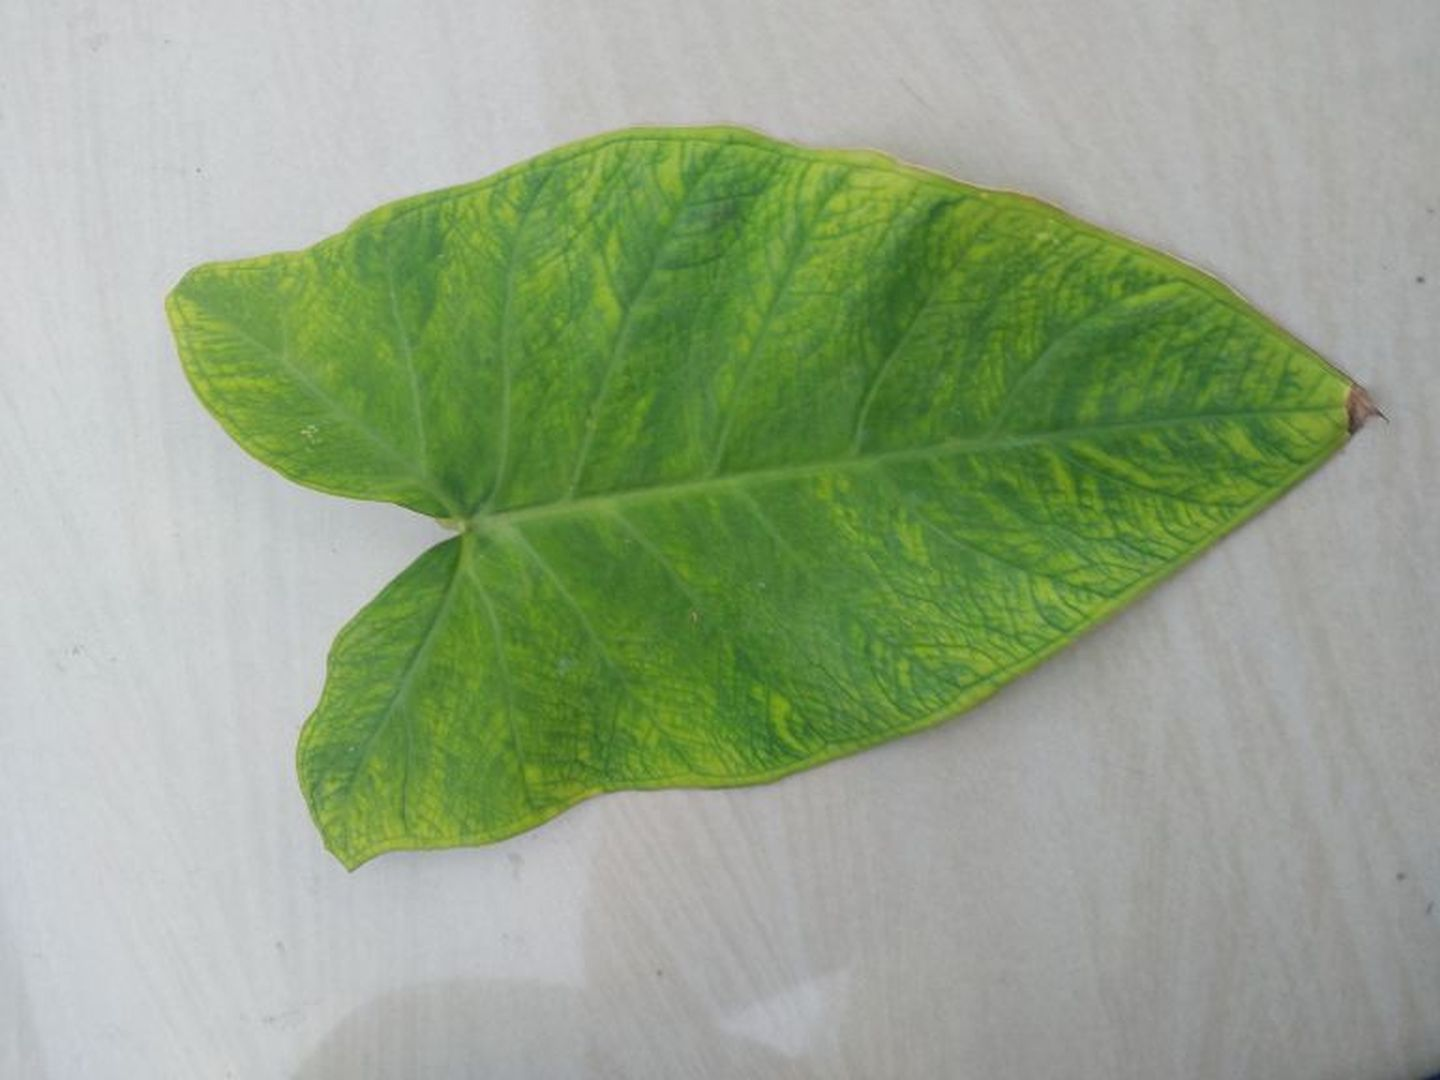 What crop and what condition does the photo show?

taro, mosaic
